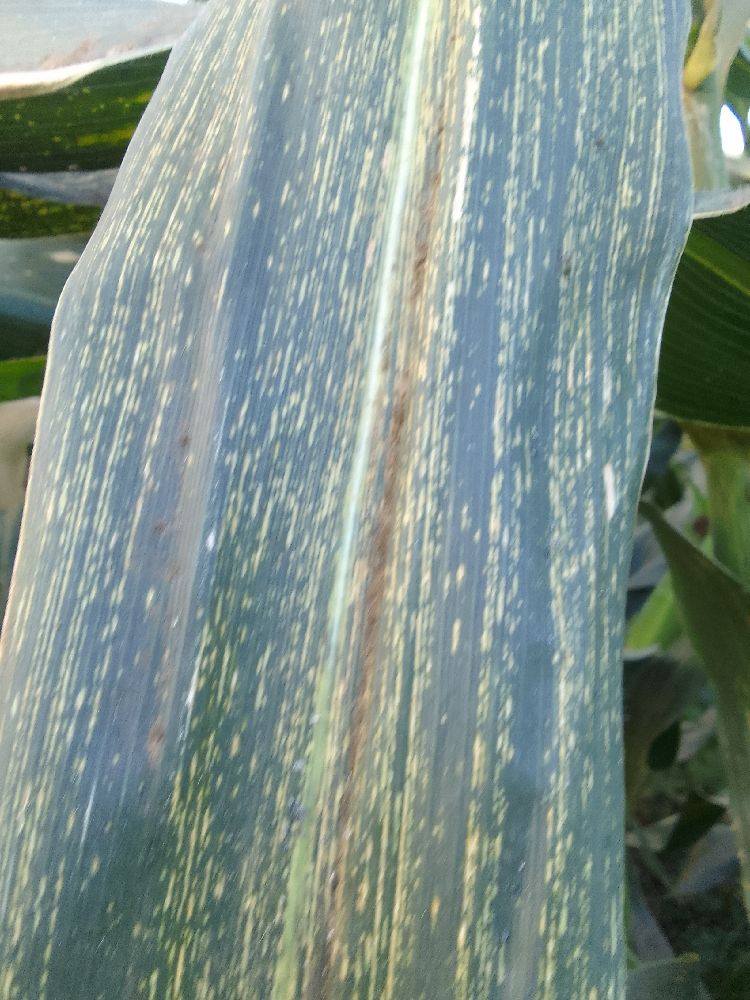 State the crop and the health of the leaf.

maize, maize streak virus
